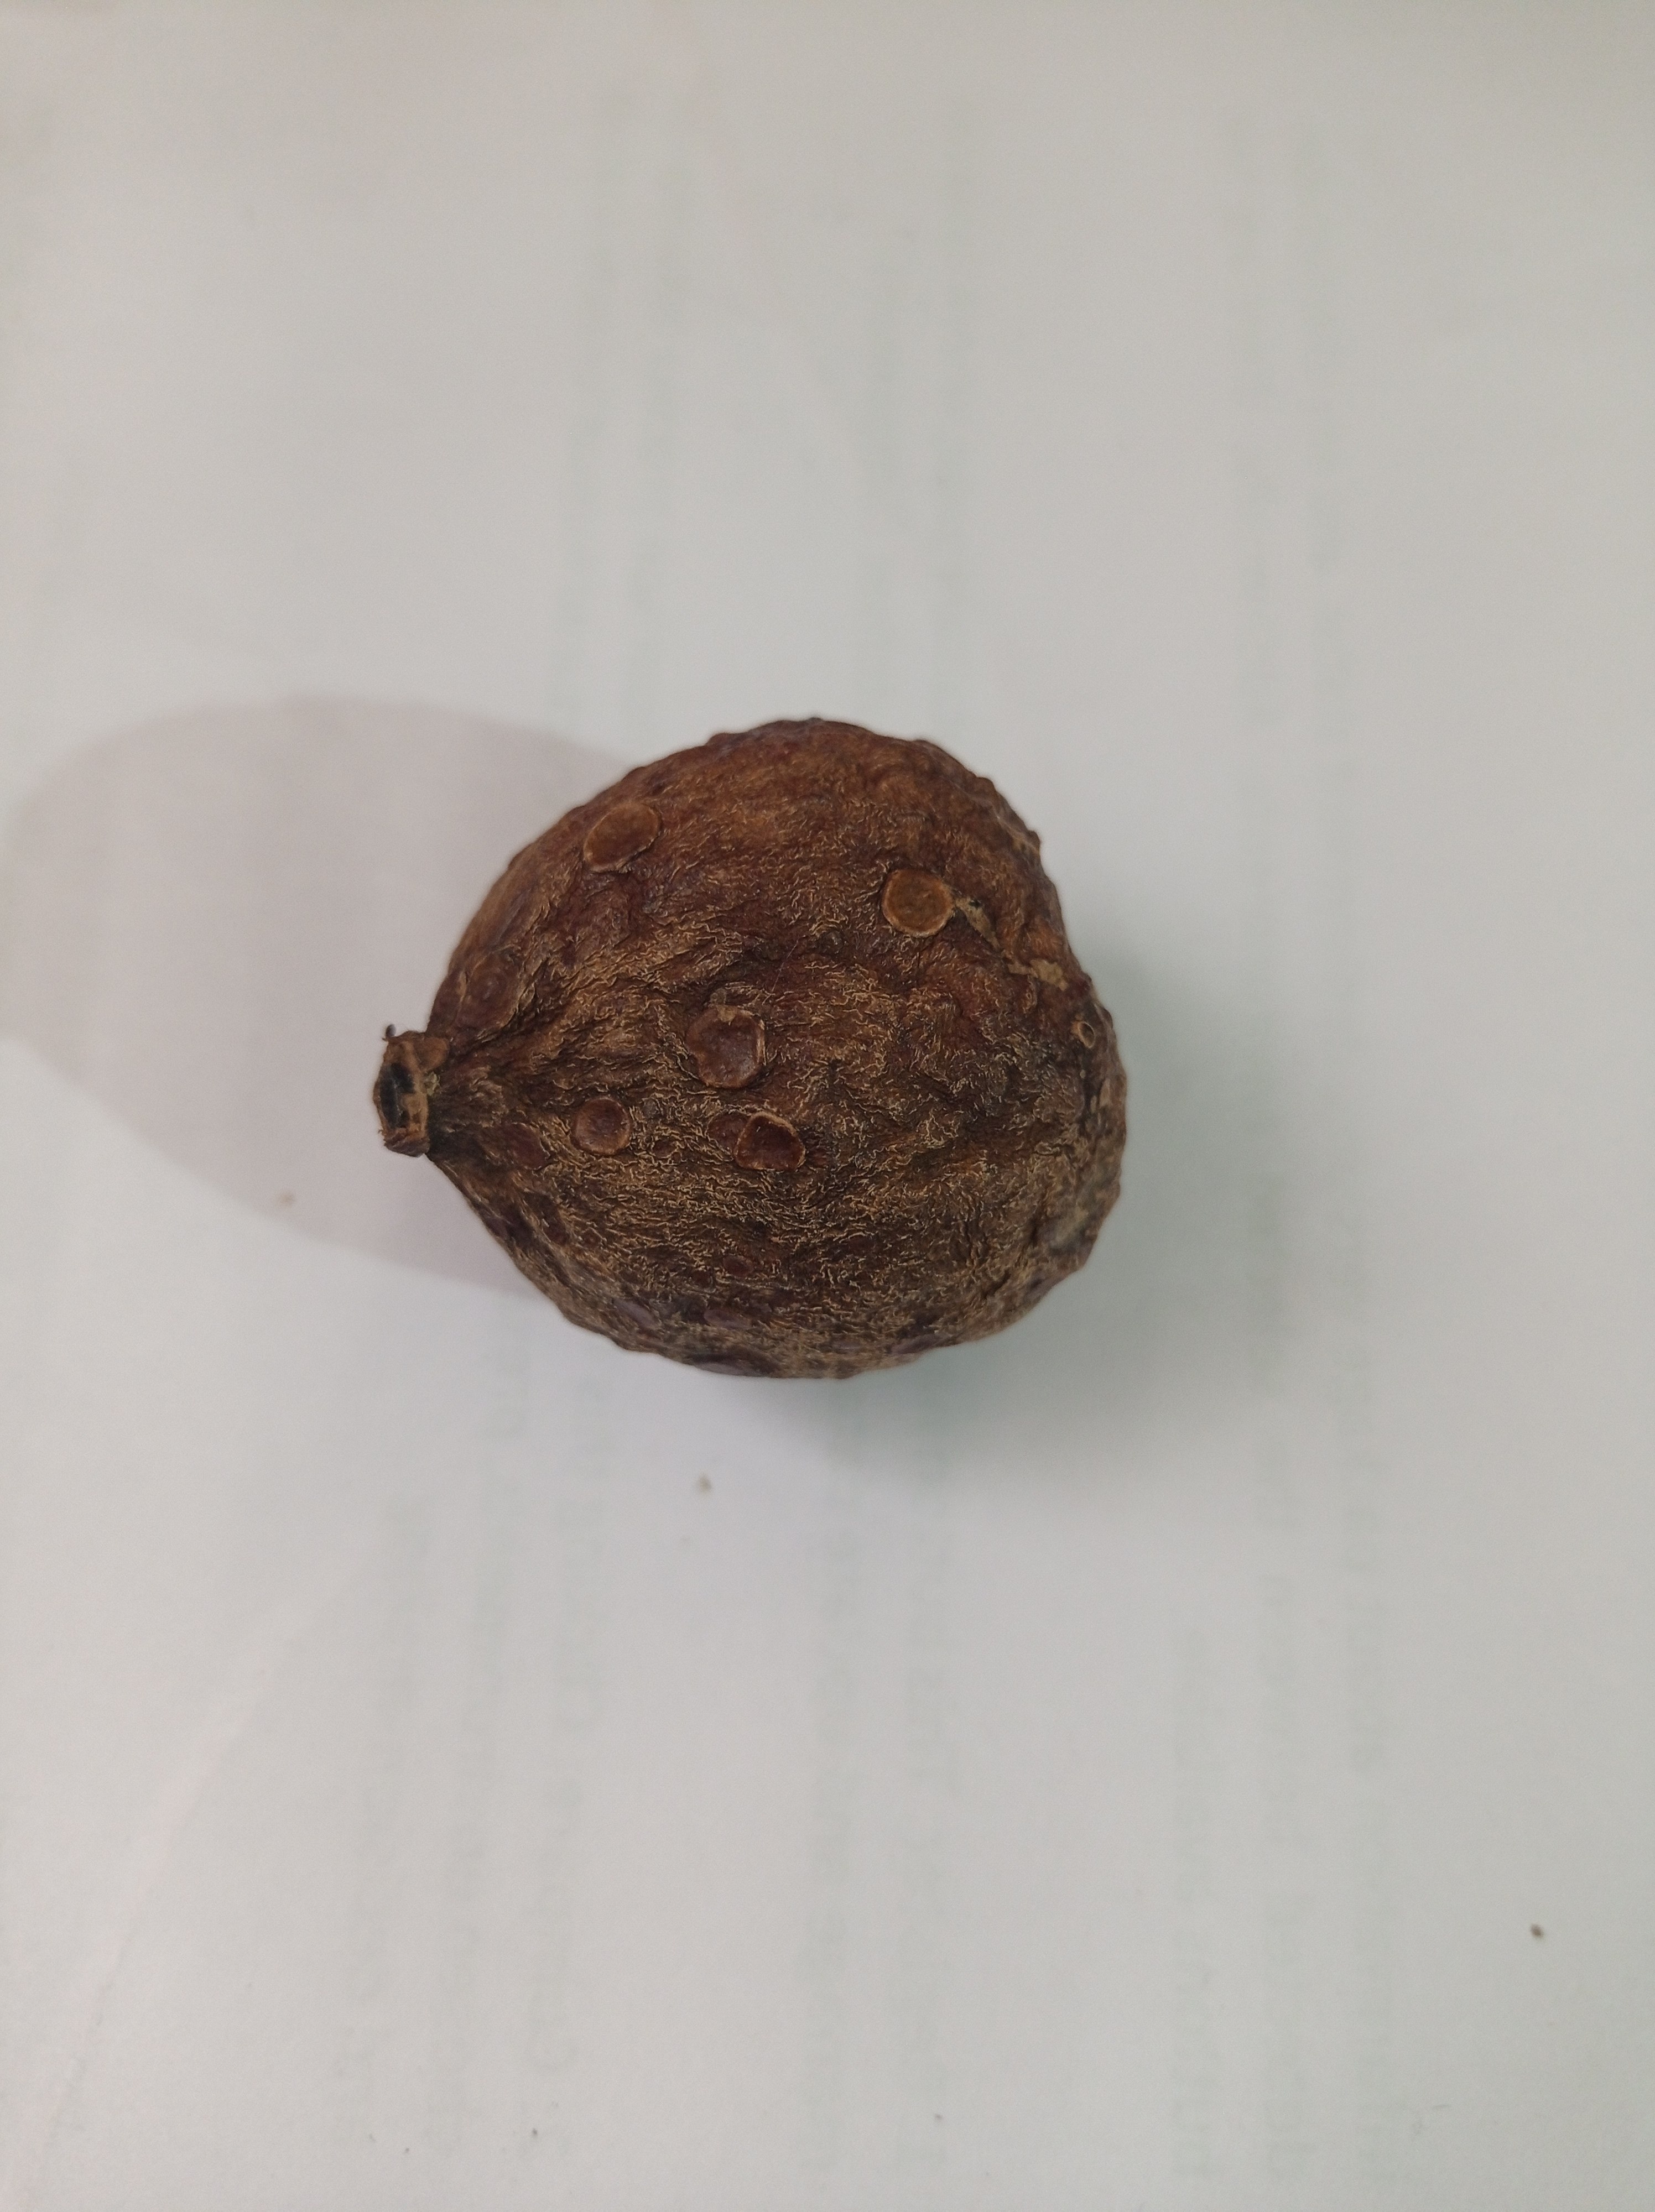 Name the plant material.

madanphal
